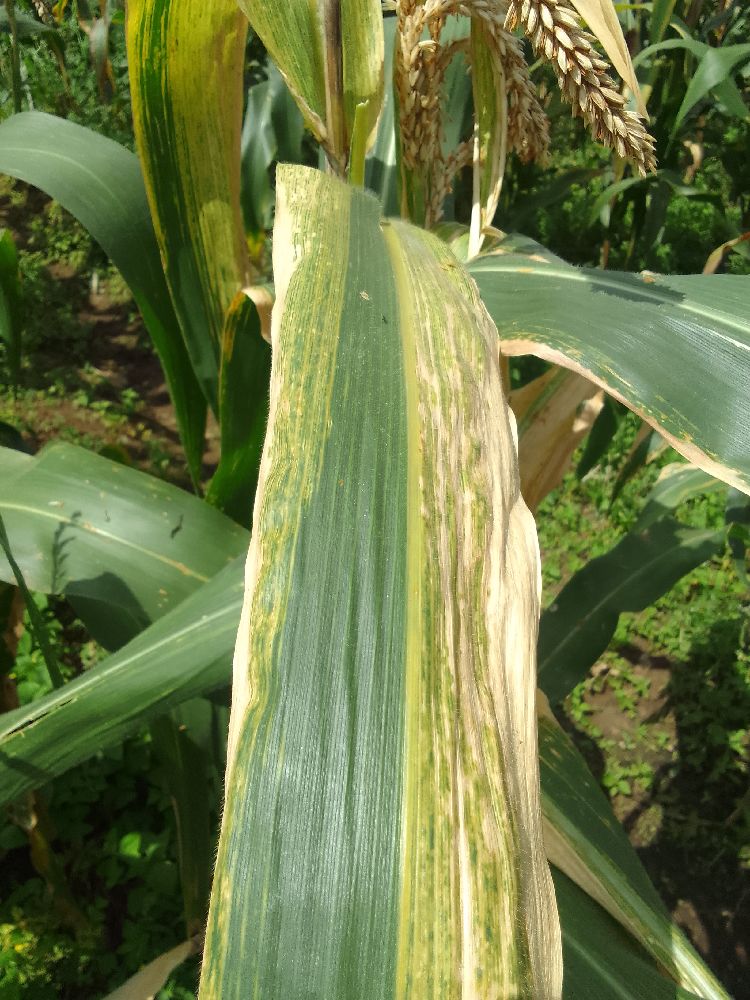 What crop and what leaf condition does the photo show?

maize, maize lethal necrosis
